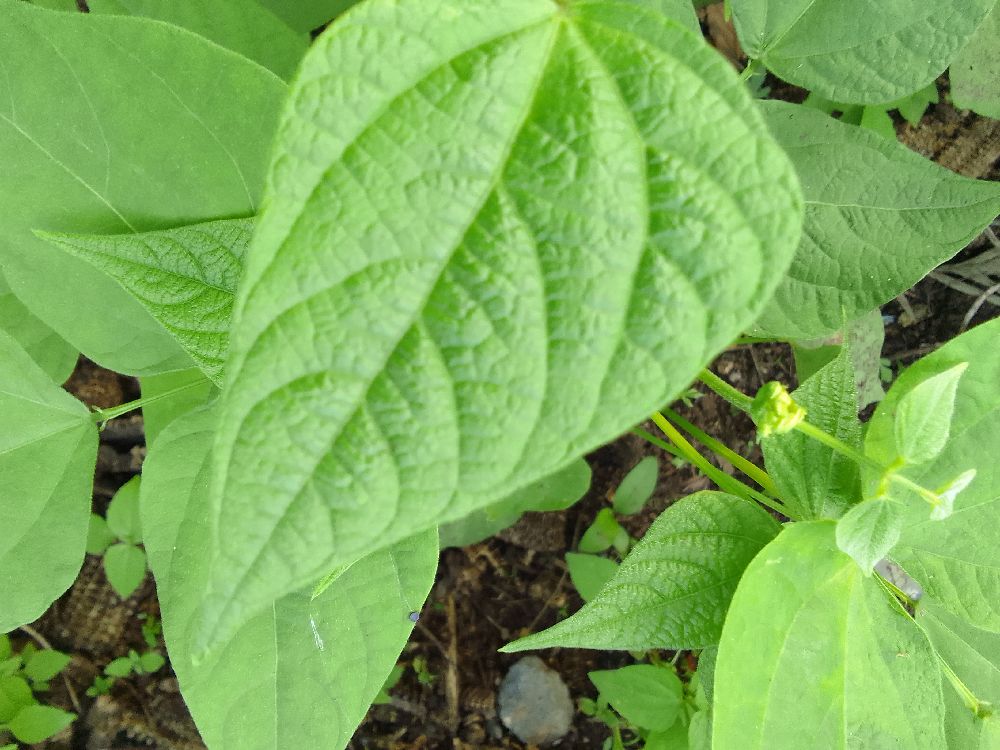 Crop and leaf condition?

common bean, healthy
